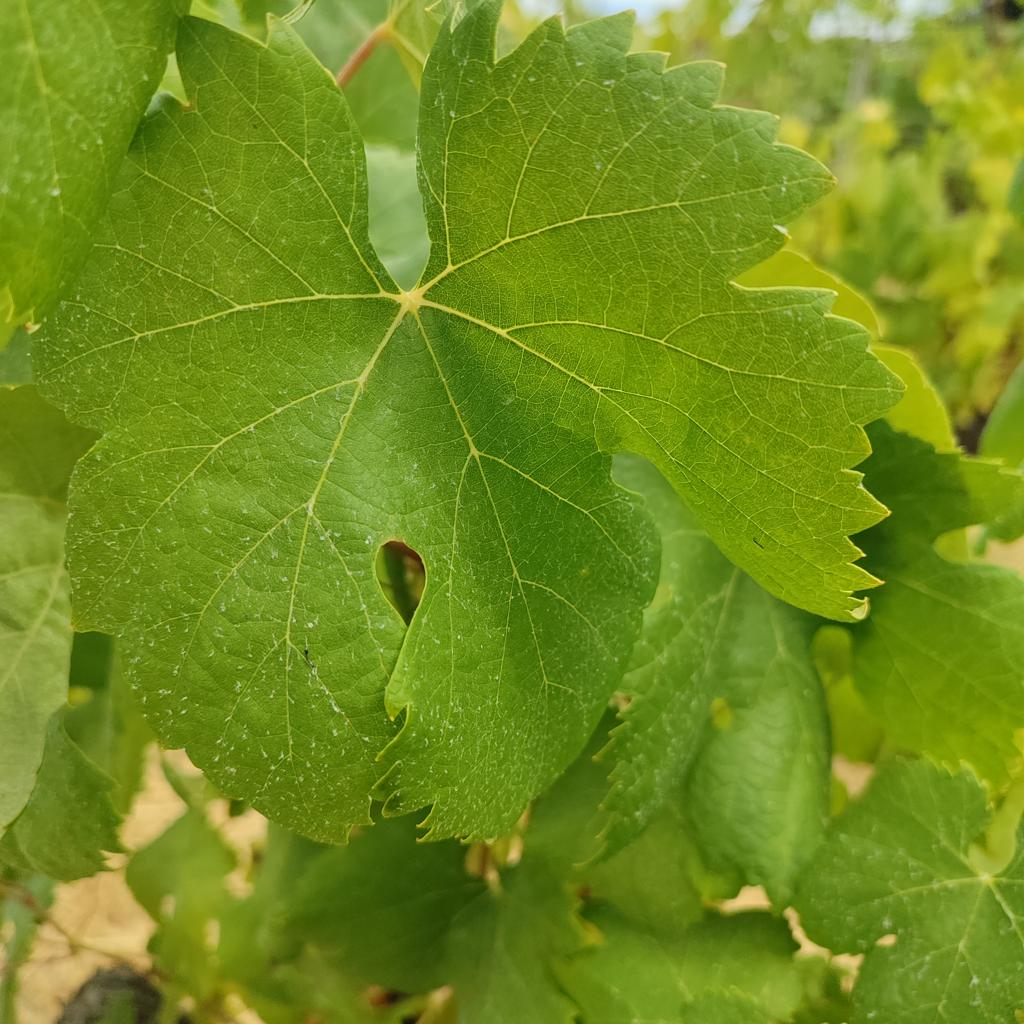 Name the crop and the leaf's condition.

grapevine, healthy
